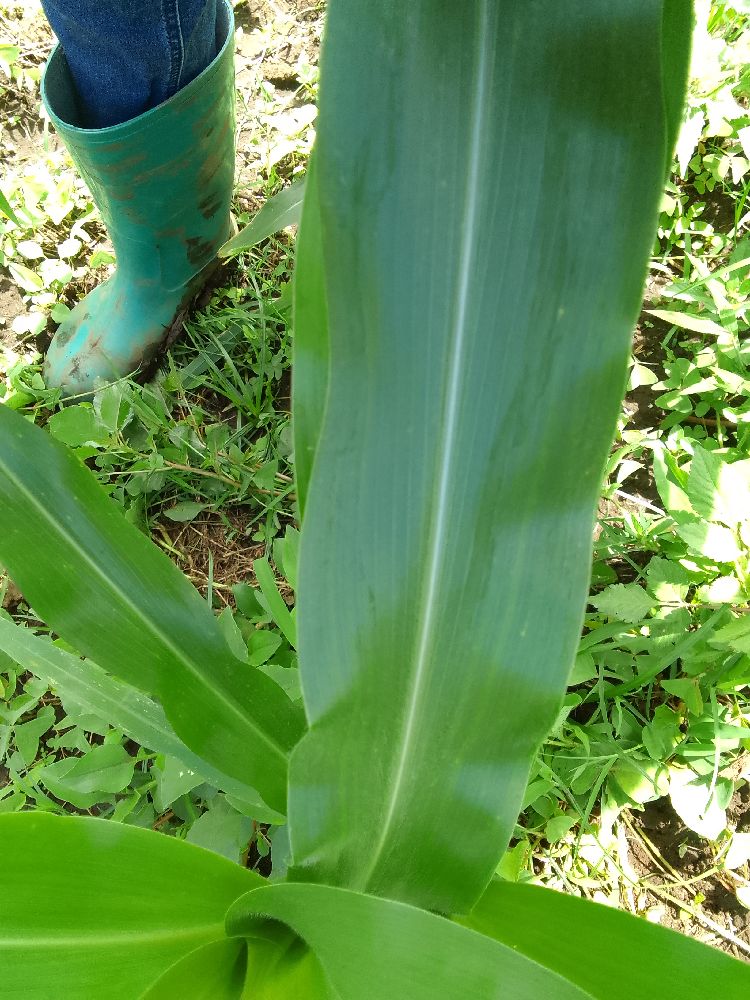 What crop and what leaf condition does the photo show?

maize, healthy
